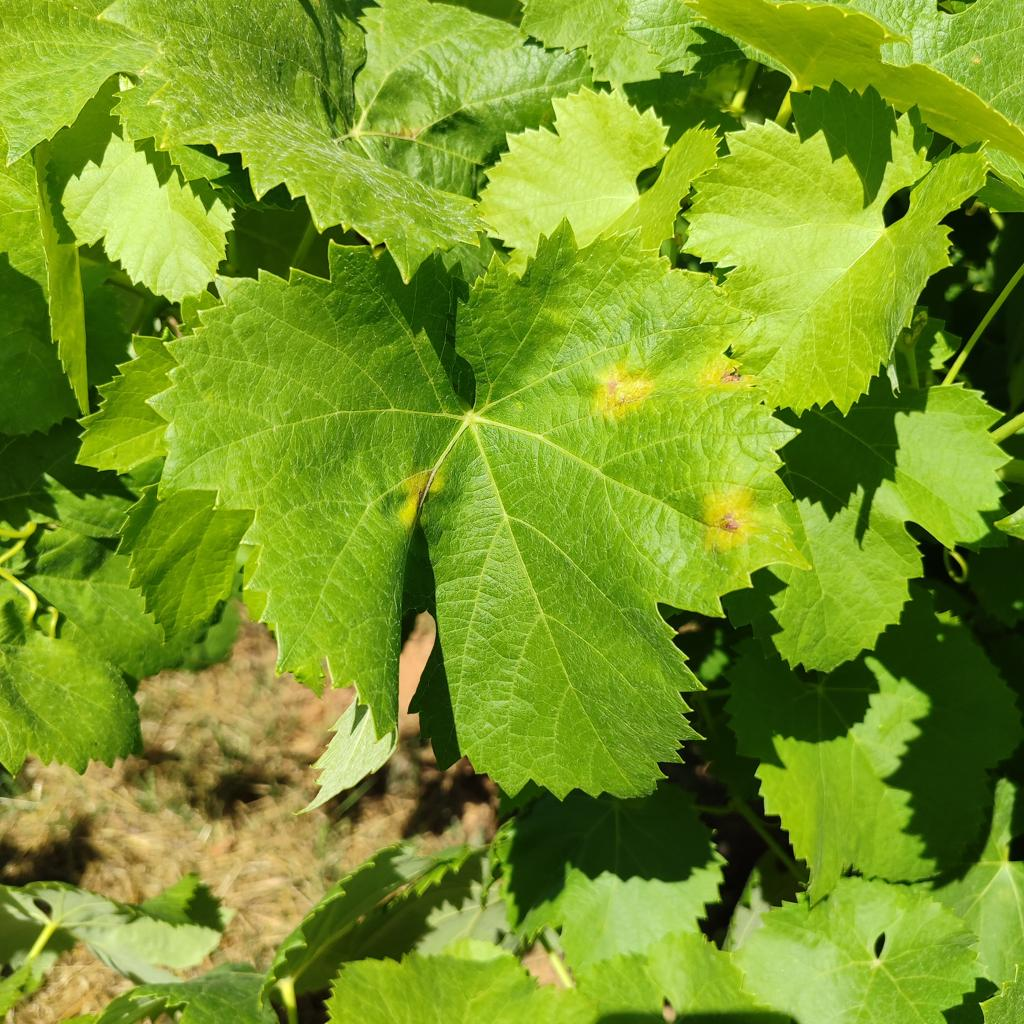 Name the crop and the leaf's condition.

grapevine, downy mildew
